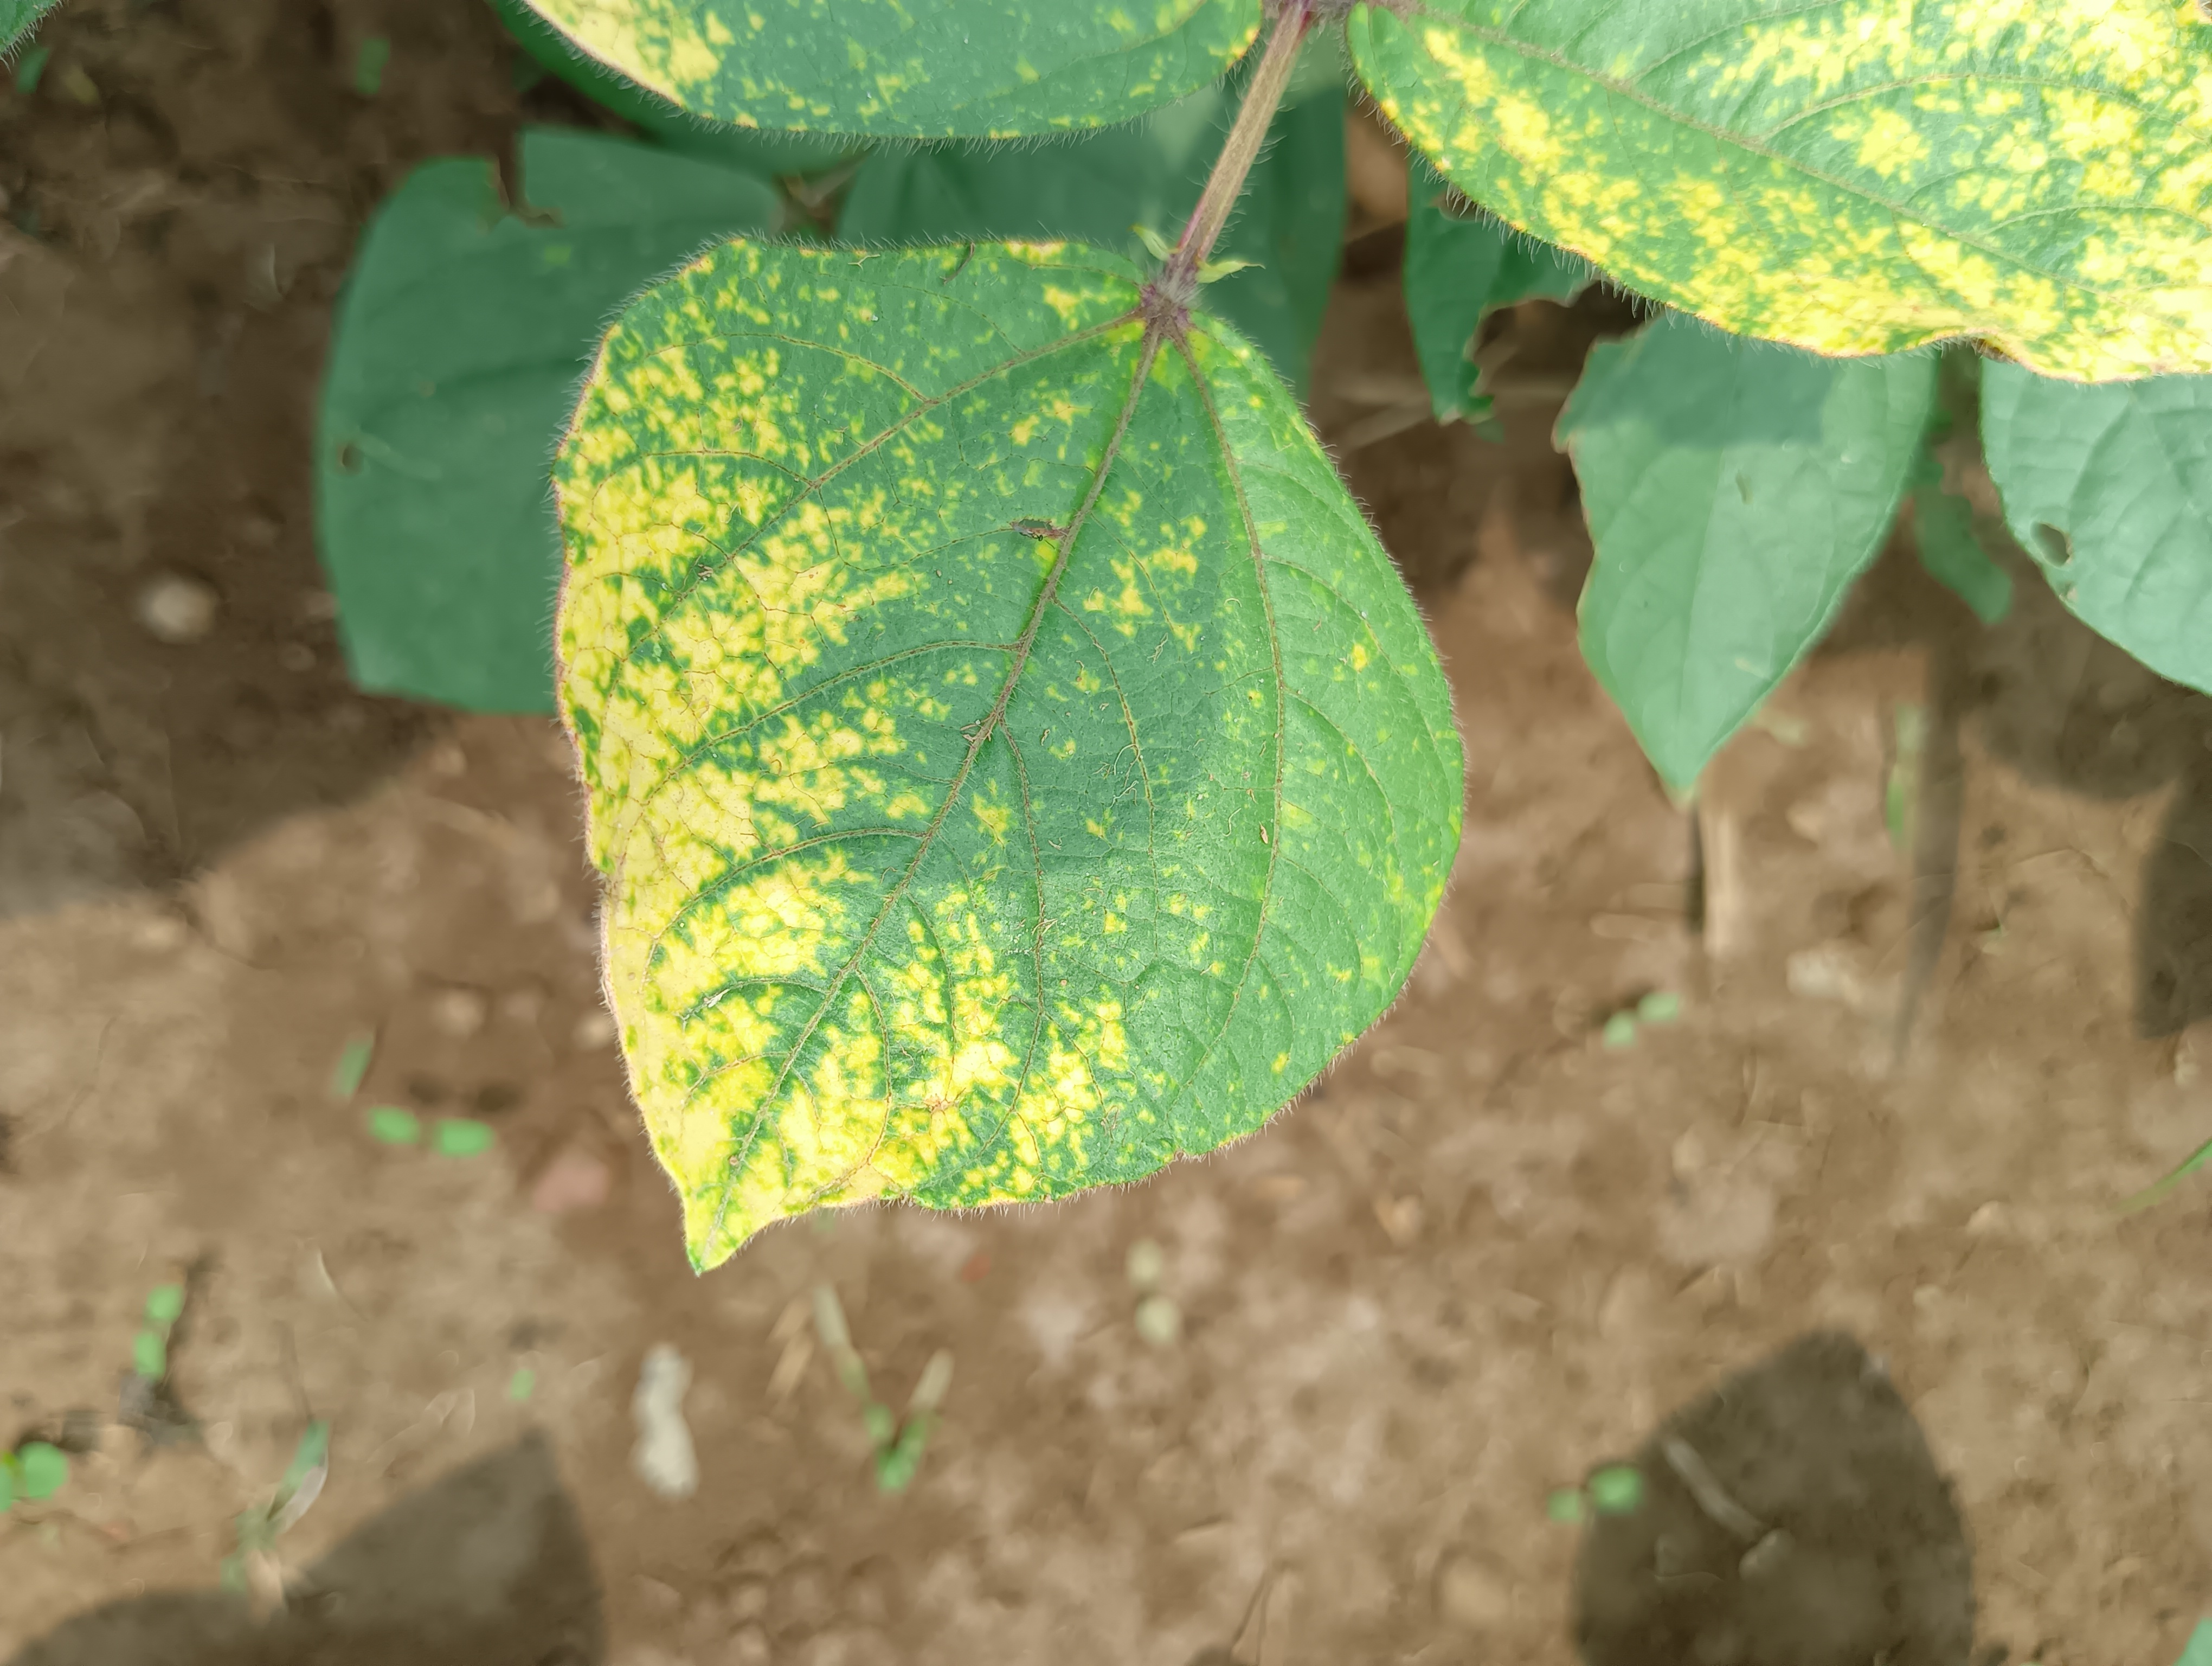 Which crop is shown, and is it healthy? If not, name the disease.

mungbean, yellow mosaic
